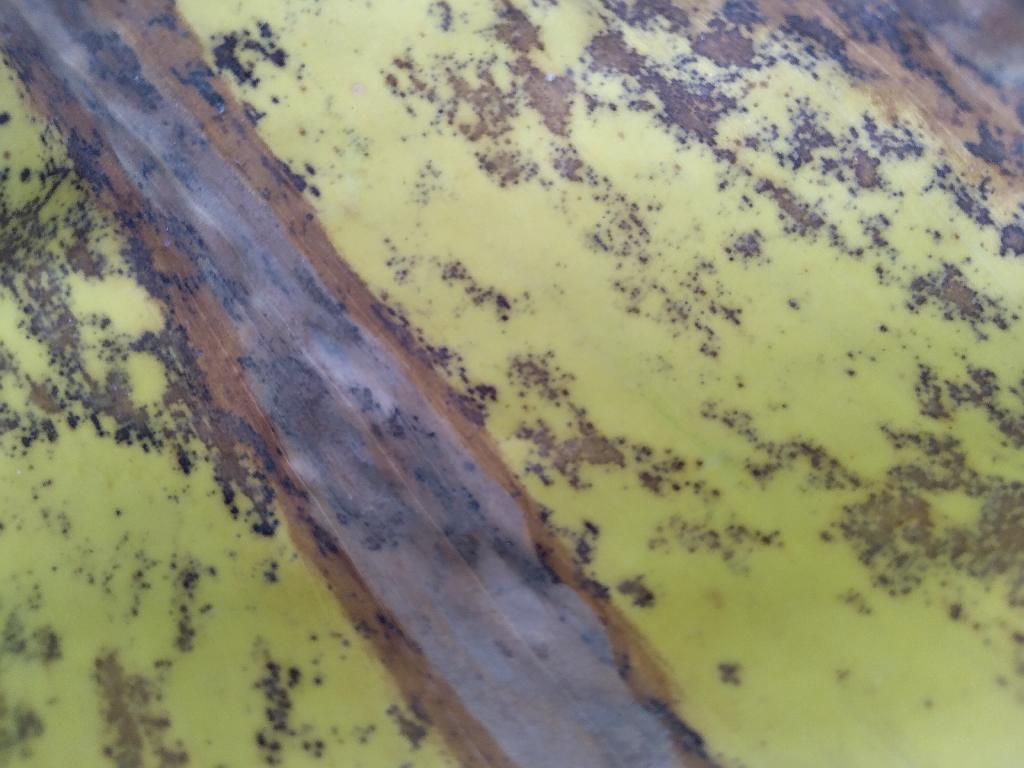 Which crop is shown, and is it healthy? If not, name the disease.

banana, black sigatoka
